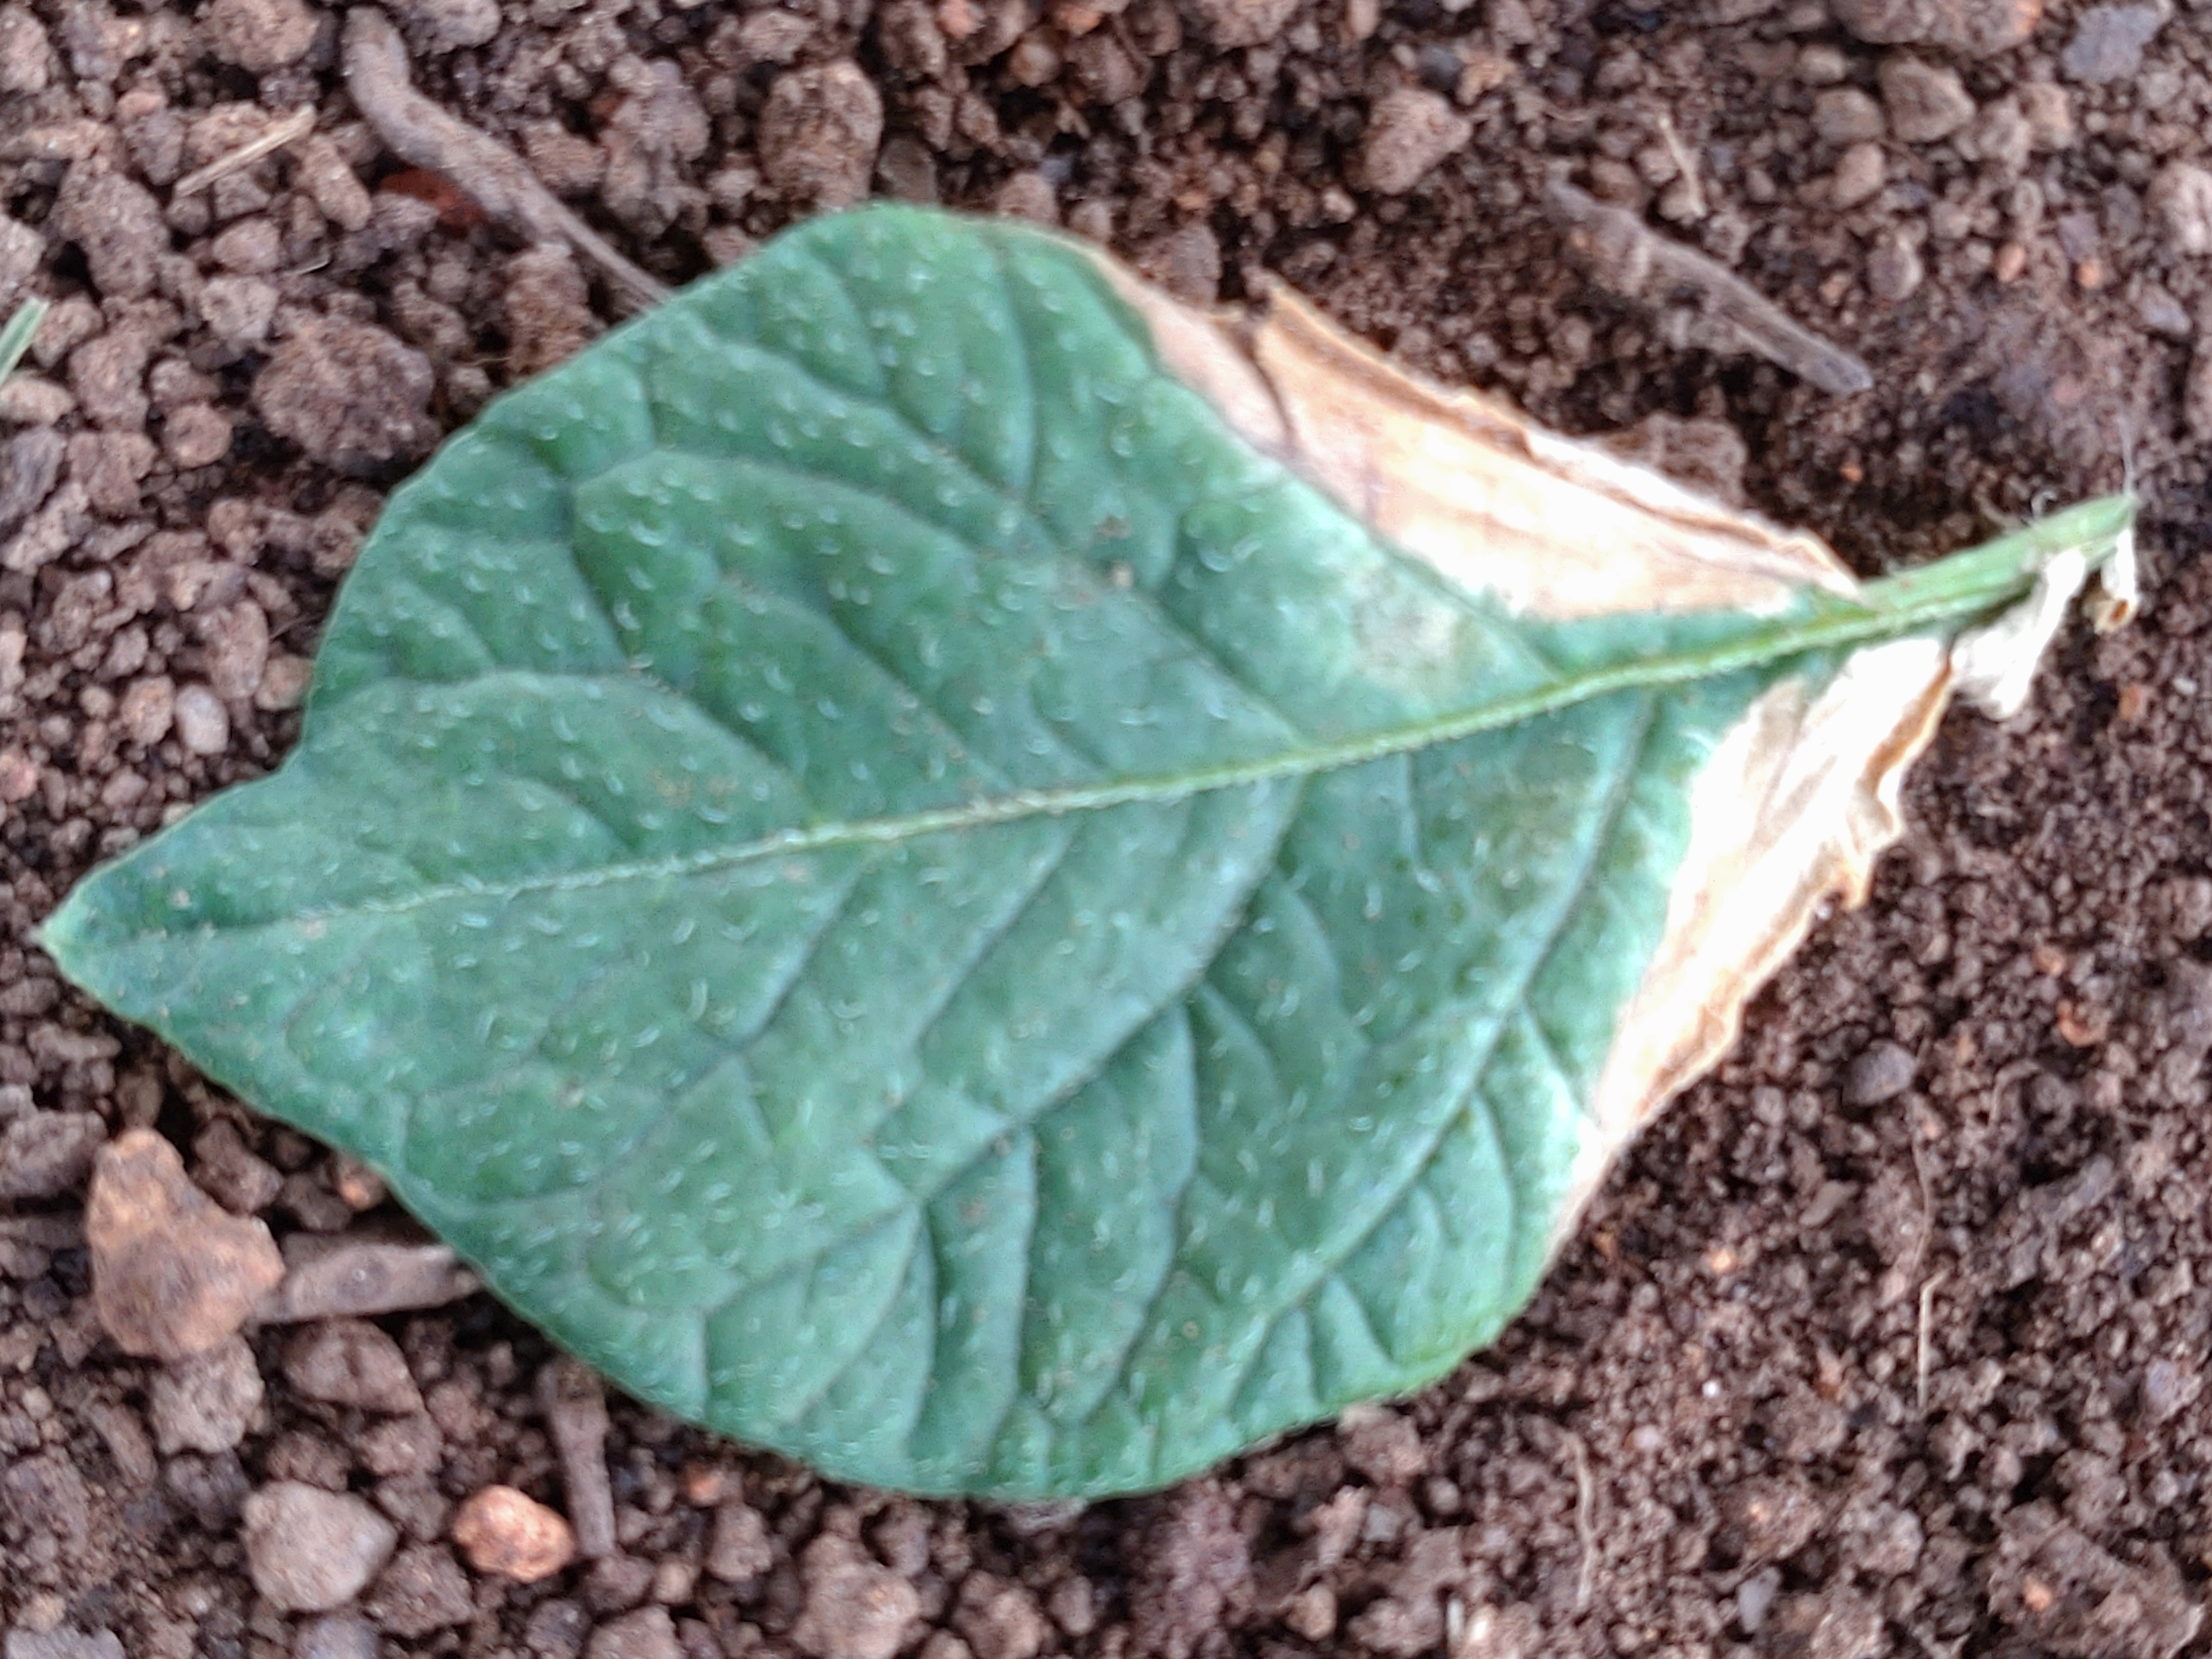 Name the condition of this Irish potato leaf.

early blight
